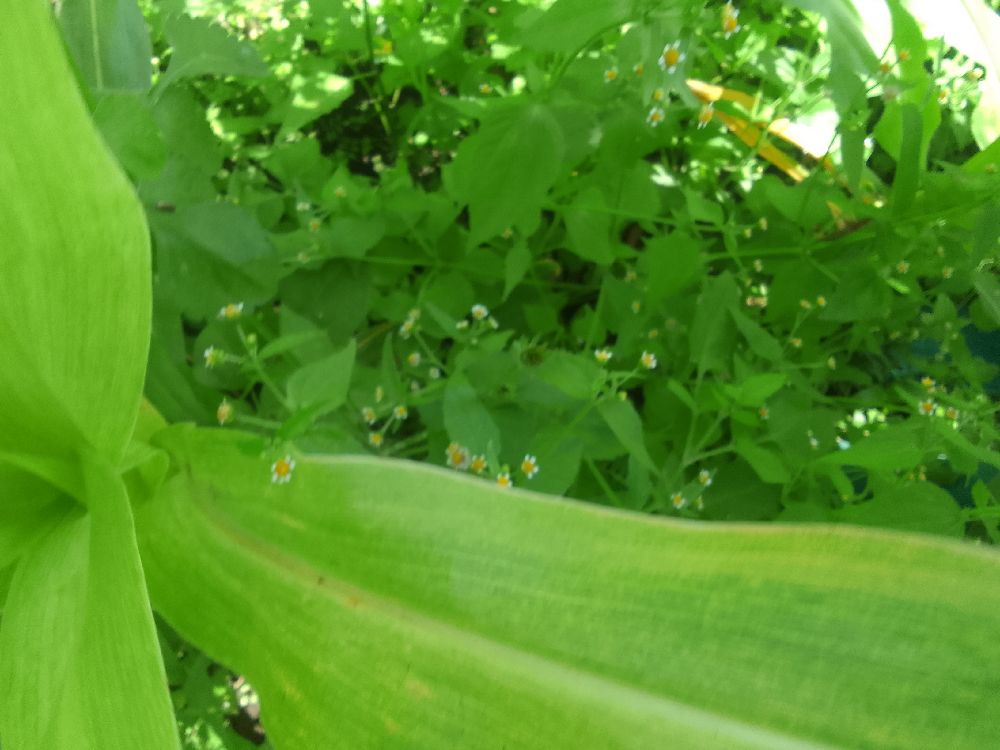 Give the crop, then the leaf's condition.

maize, maize lethal necrosis
